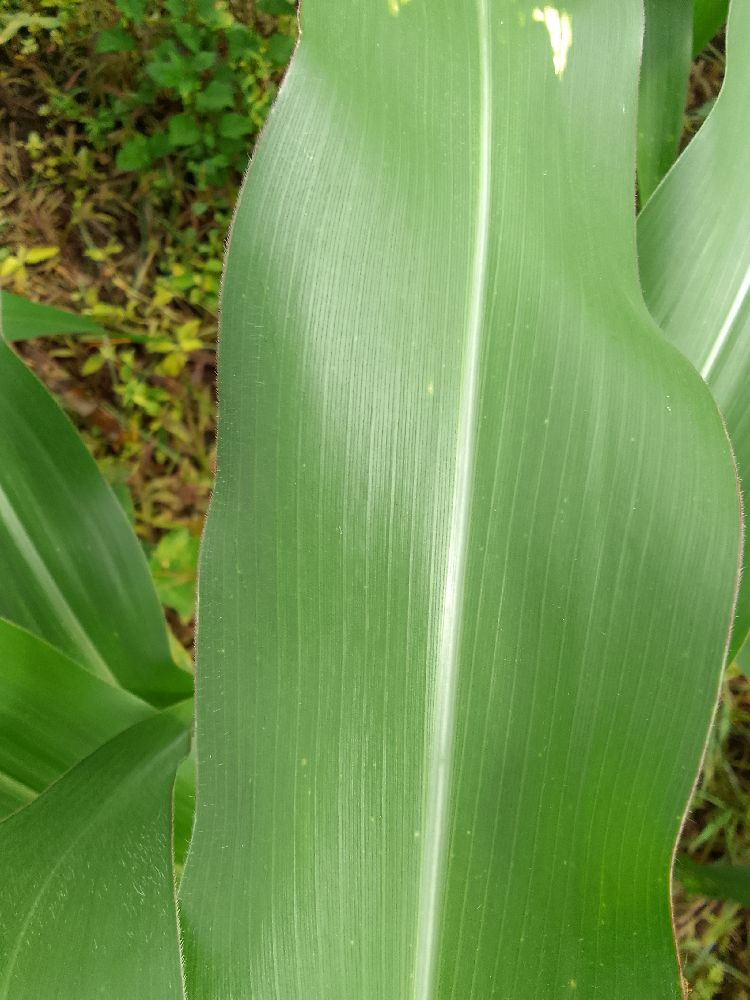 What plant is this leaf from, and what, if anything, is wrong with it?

maize, healthy
